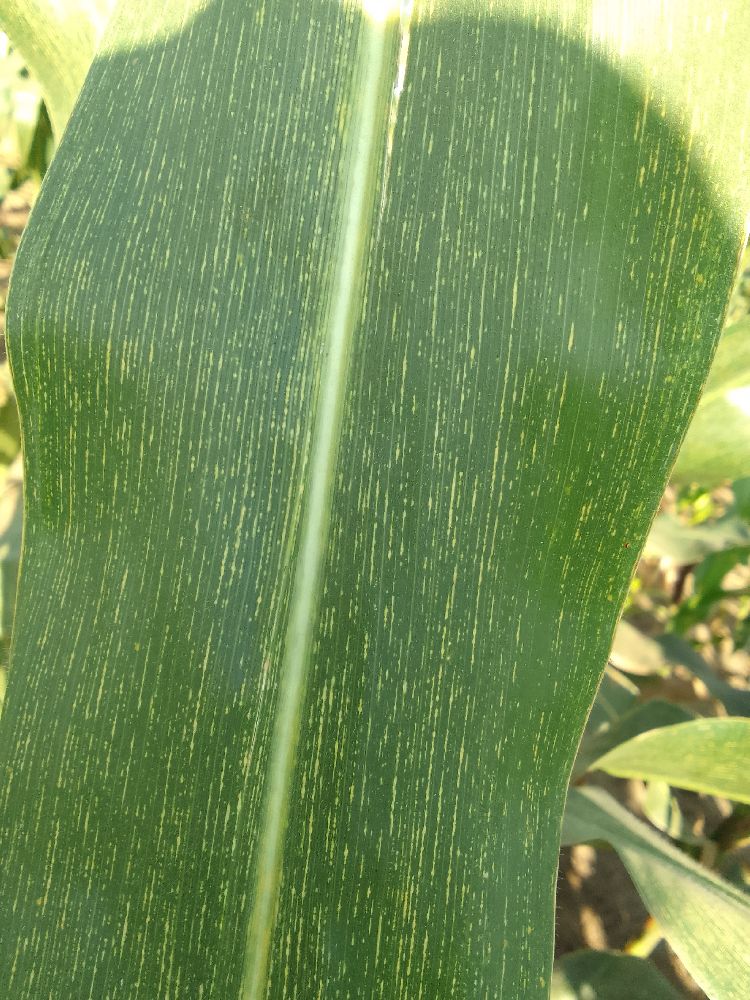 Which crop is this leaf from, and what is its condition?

maize, maize streak virus
